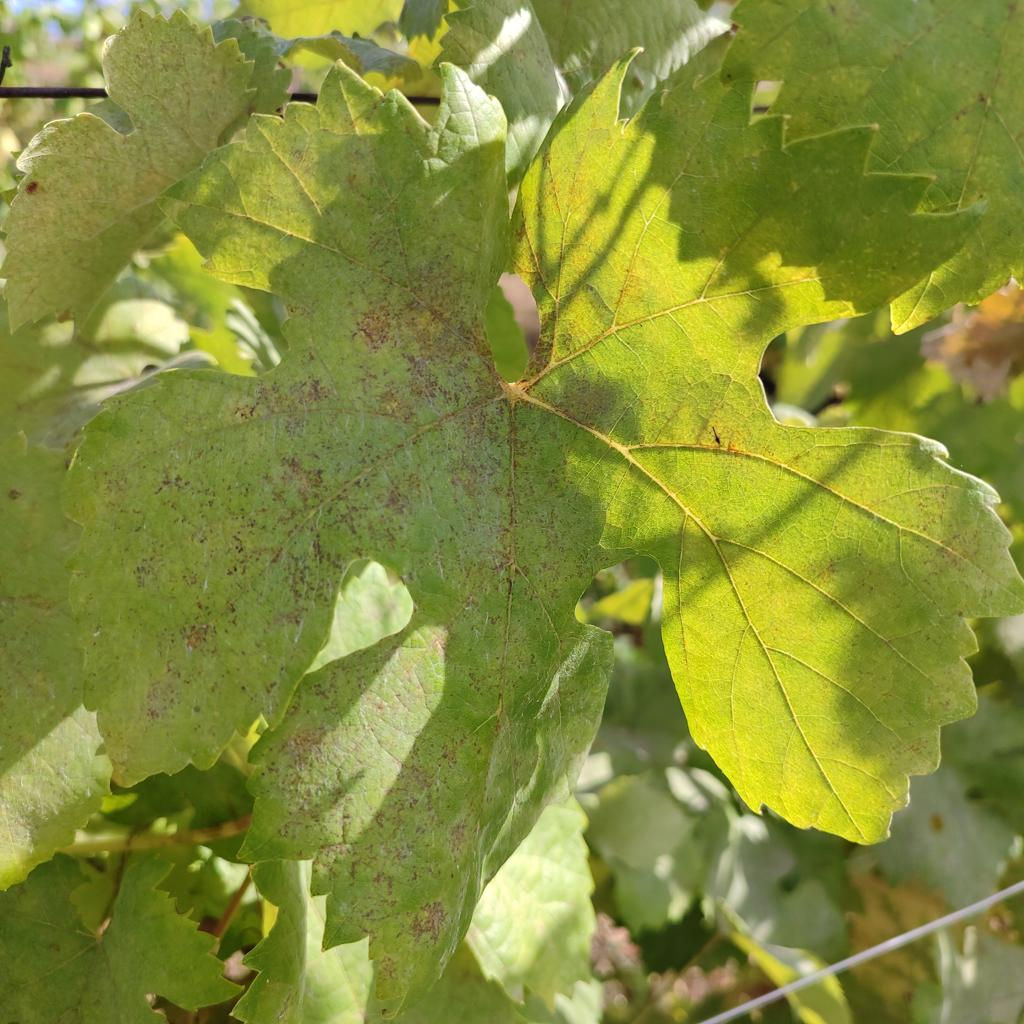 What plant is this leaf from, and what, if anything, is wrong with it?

grapevine, powdery mildew
